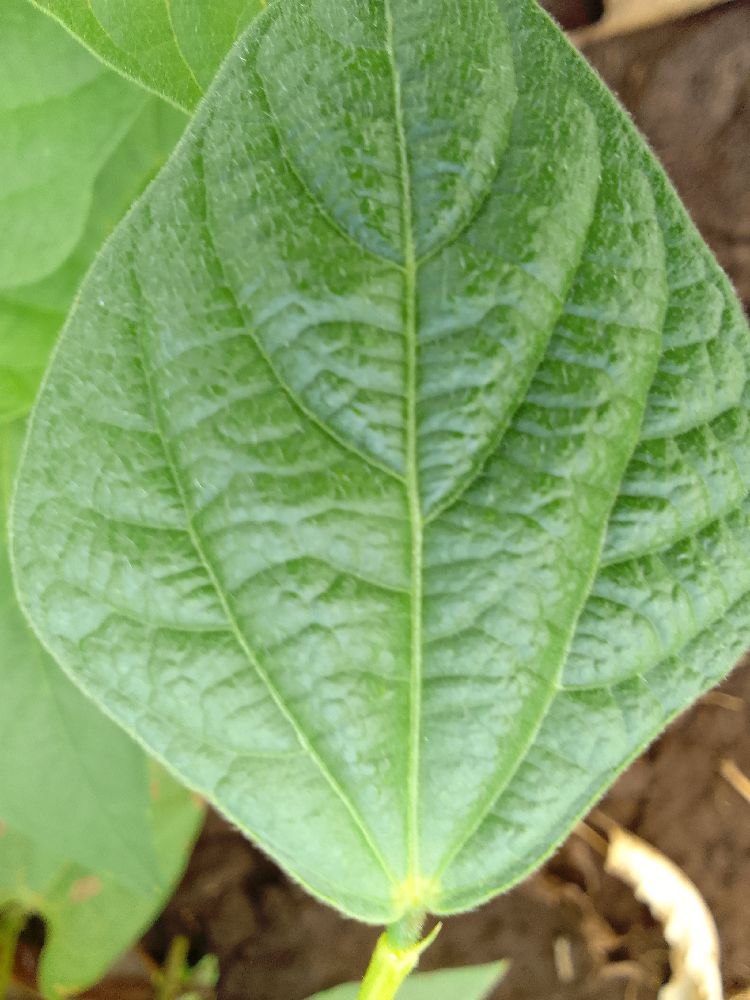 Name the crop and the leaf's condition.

common bean, healthy
